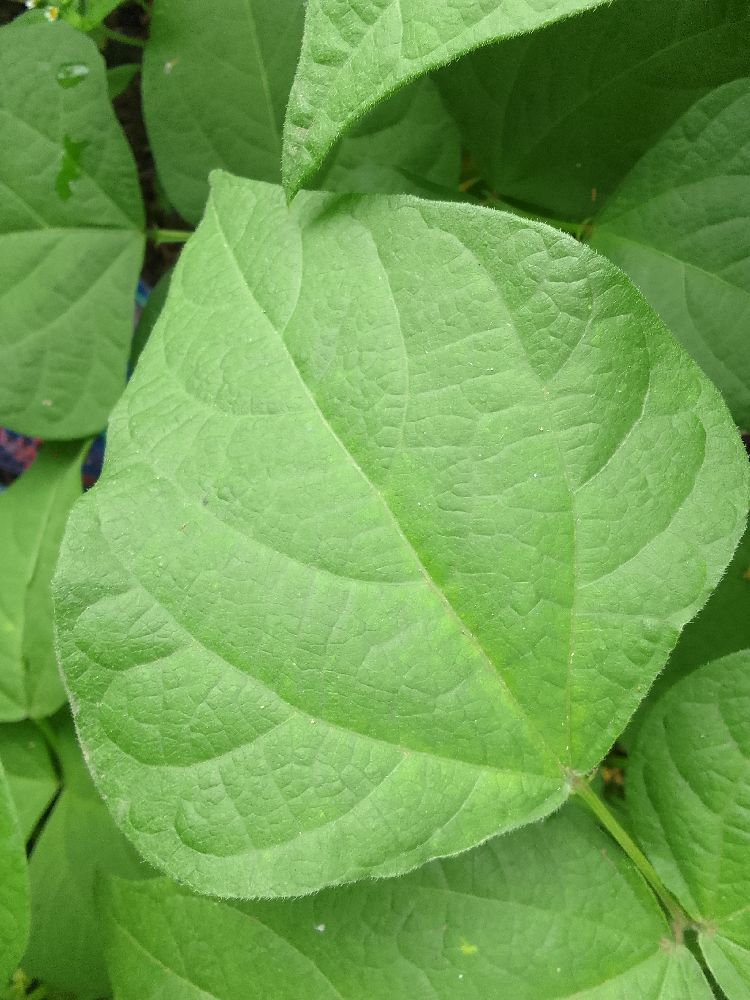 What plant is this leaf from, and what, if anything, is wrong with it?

common bean, healthy
